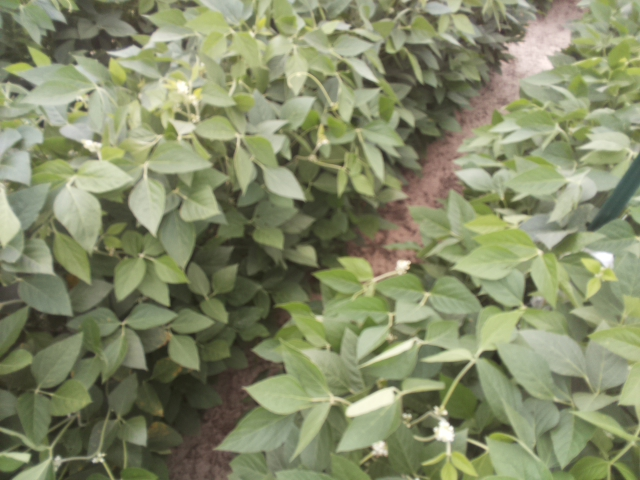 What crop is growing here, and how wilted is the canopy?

soybean, leaves with no wilting
